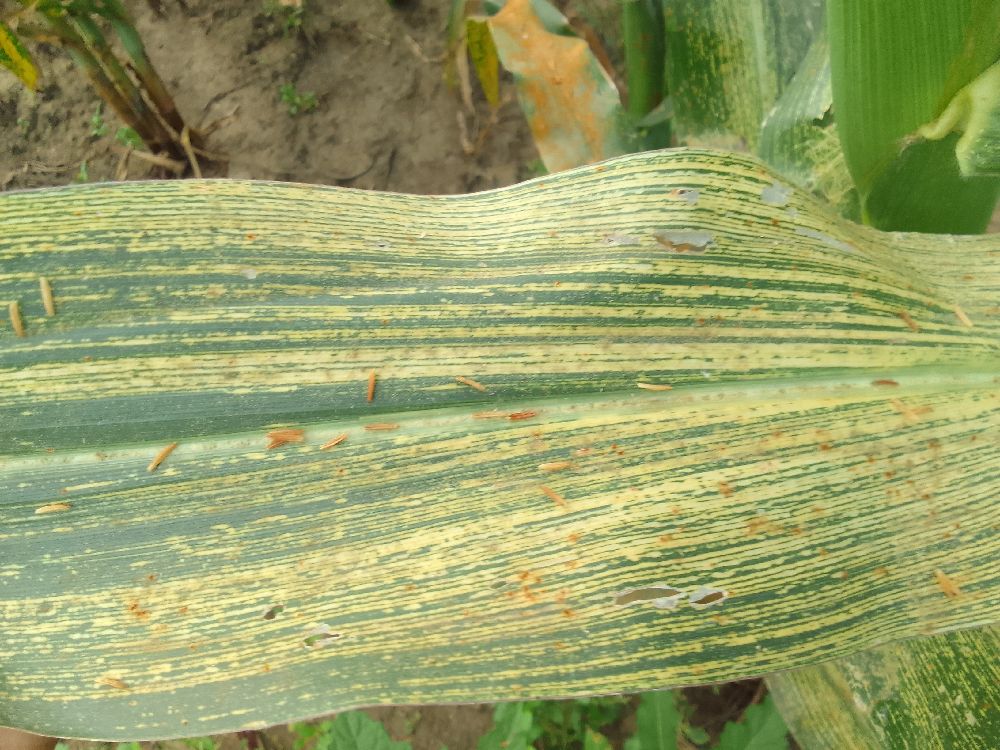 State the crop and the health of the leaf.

maize, maize streak virus
